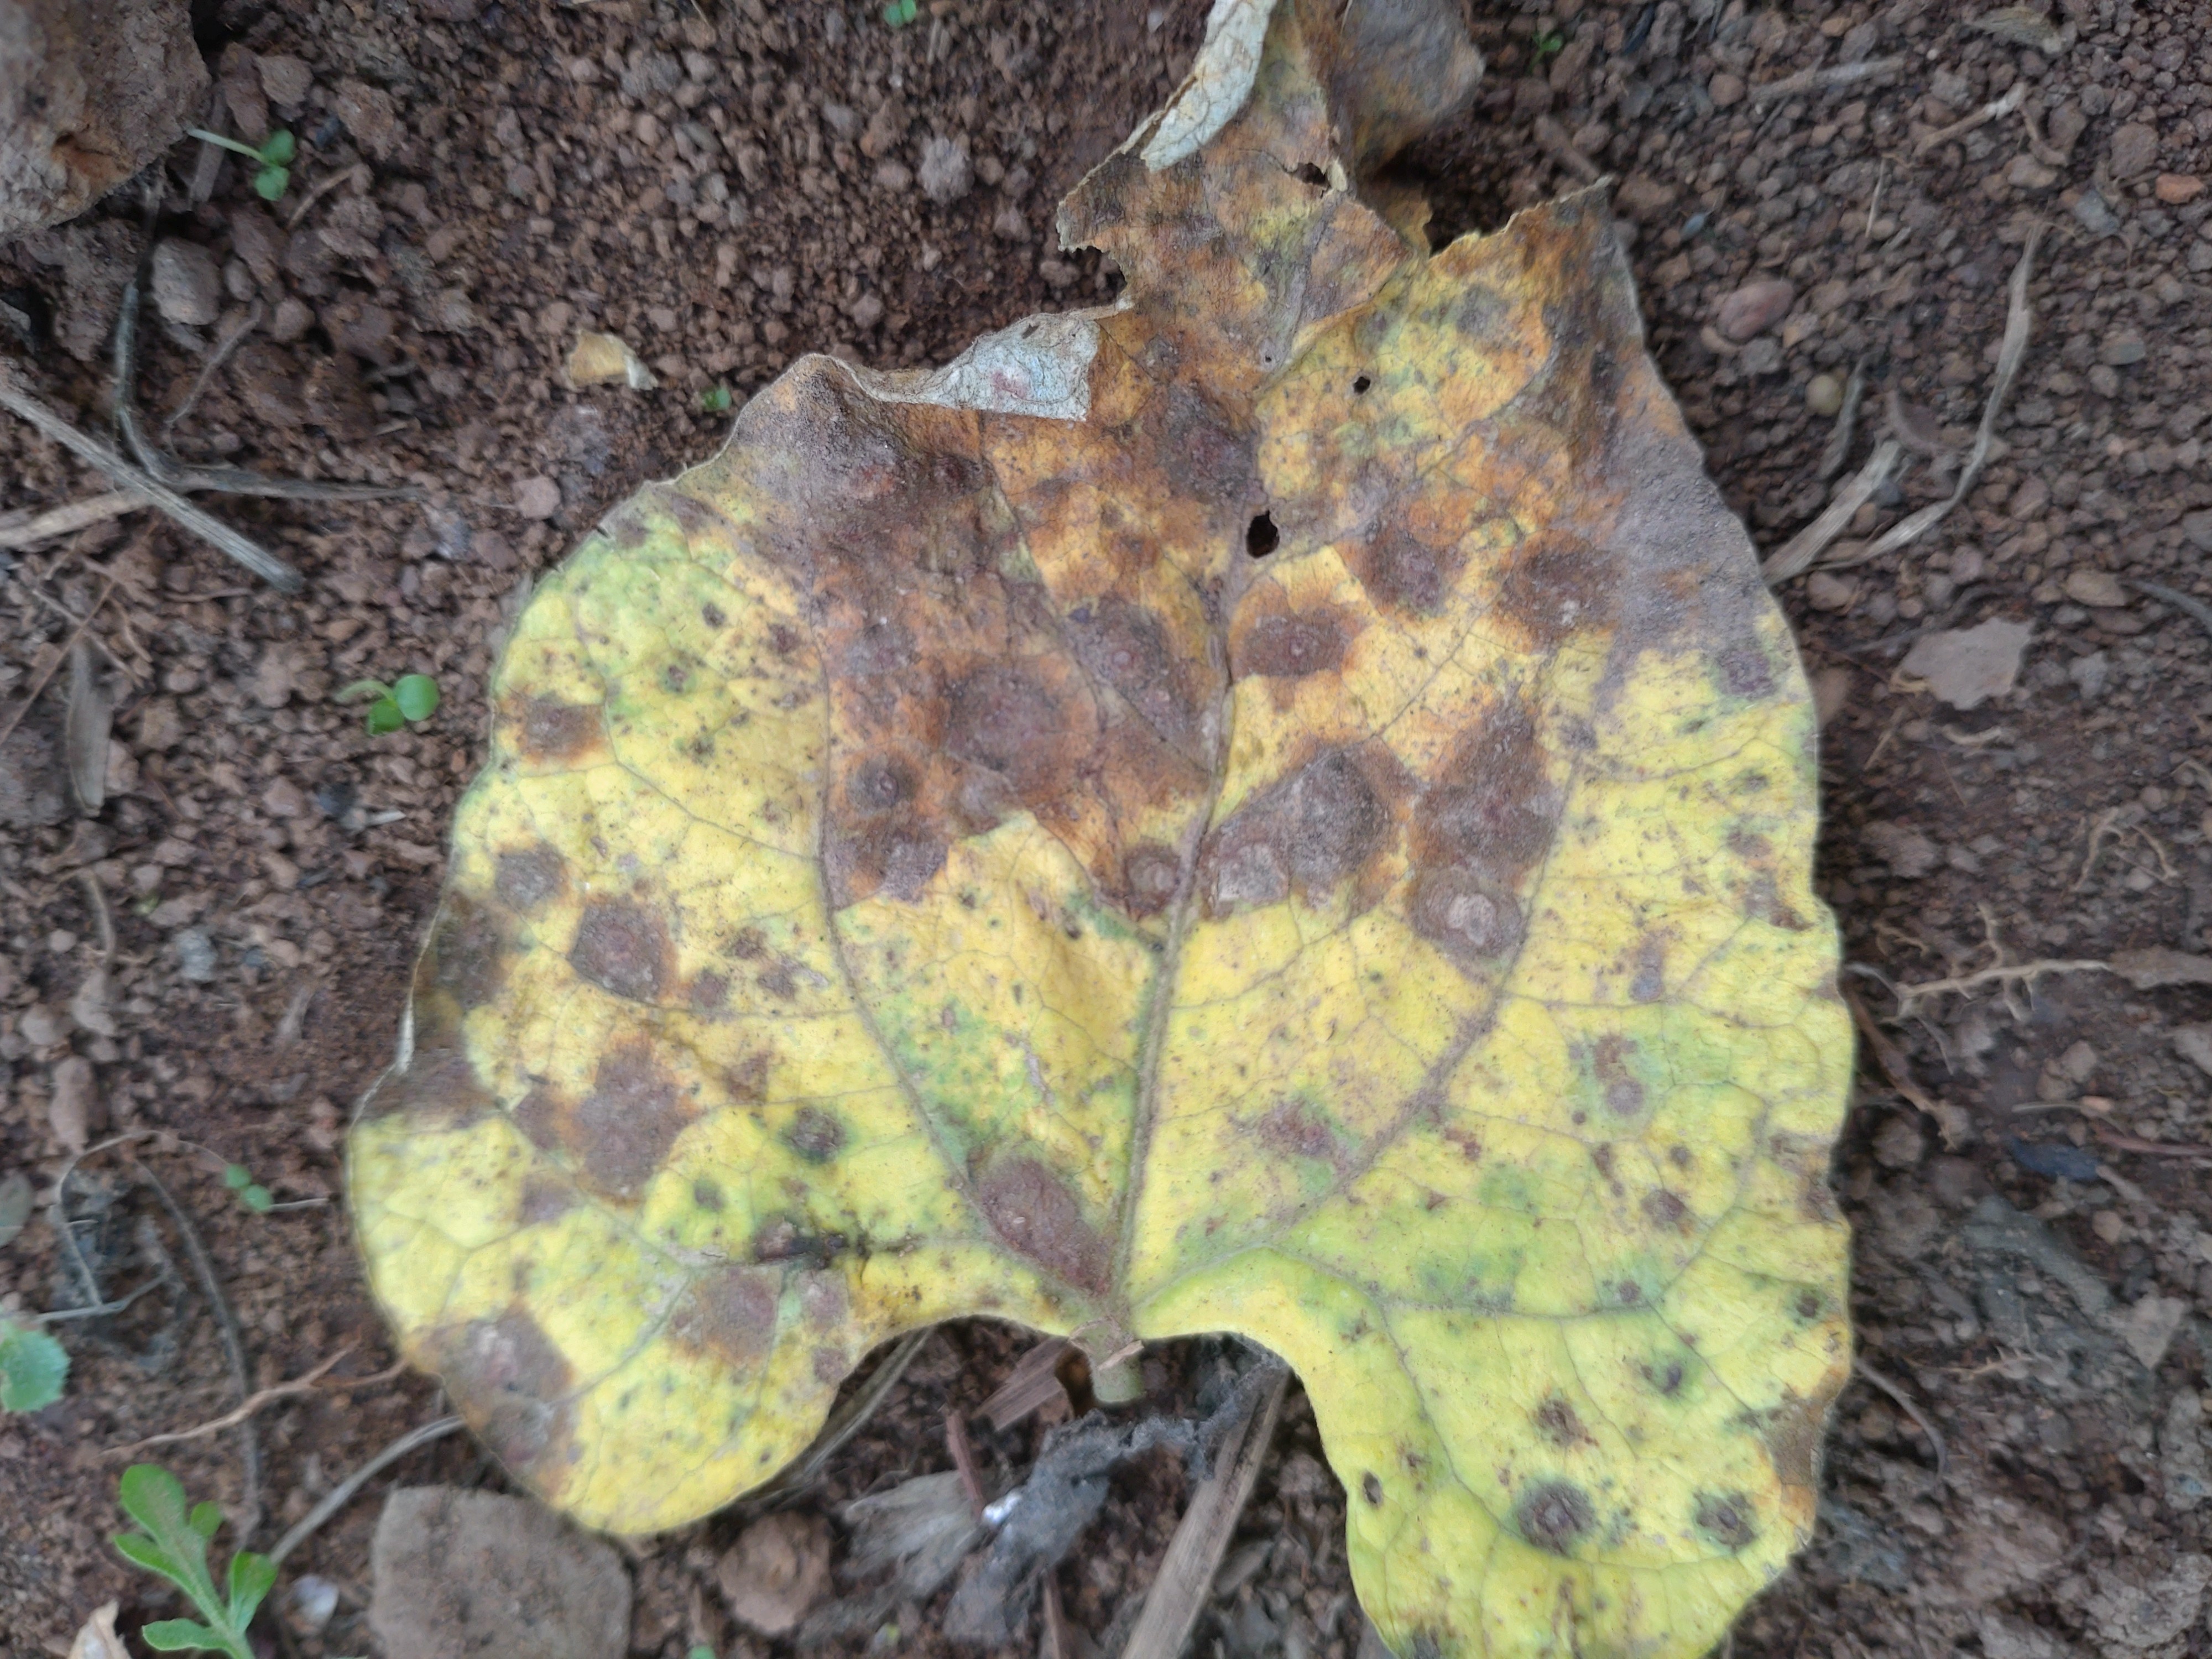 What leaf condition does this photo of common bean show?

rust
